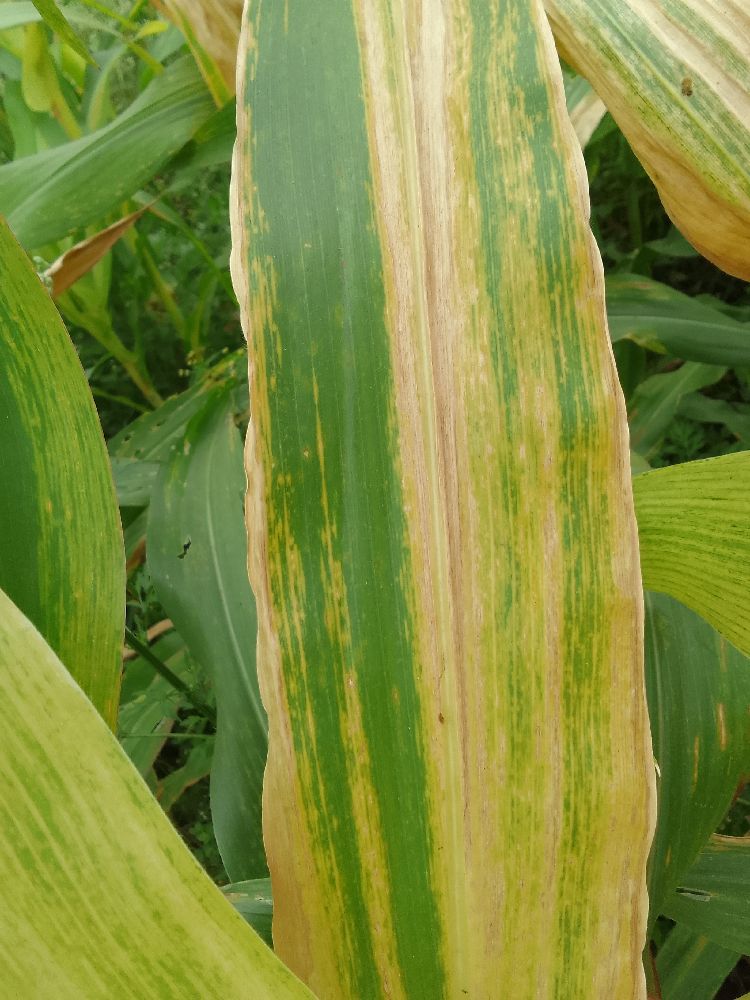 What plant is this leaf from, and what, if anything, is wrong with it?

maize, maize lethal necrosis
